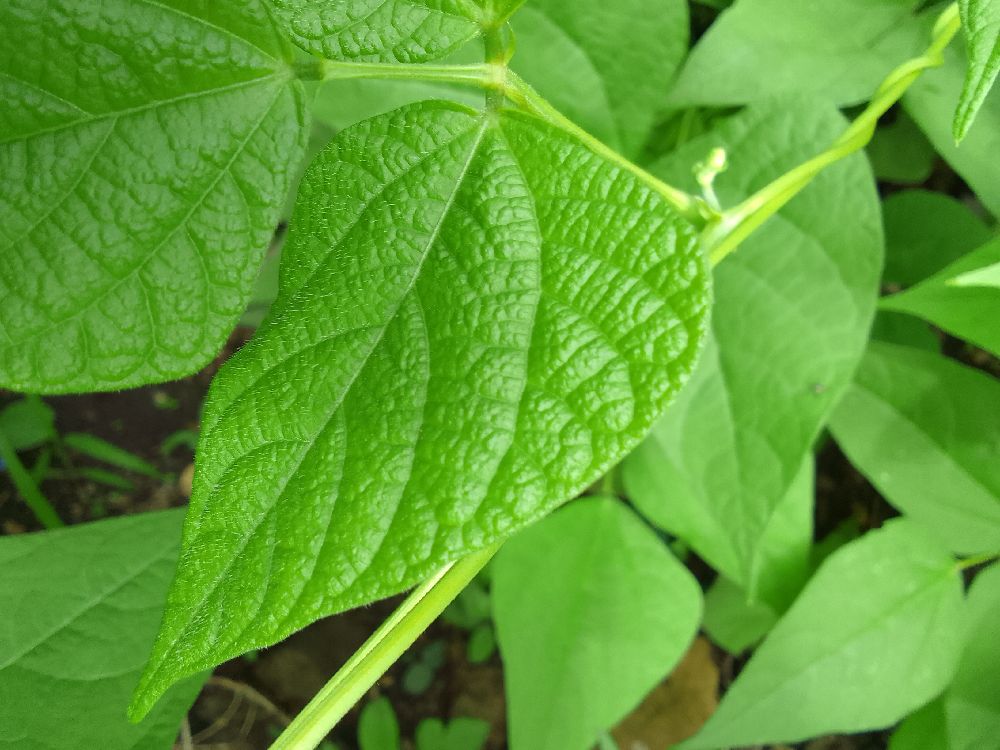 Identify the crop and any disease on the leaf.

common bean, healthy
